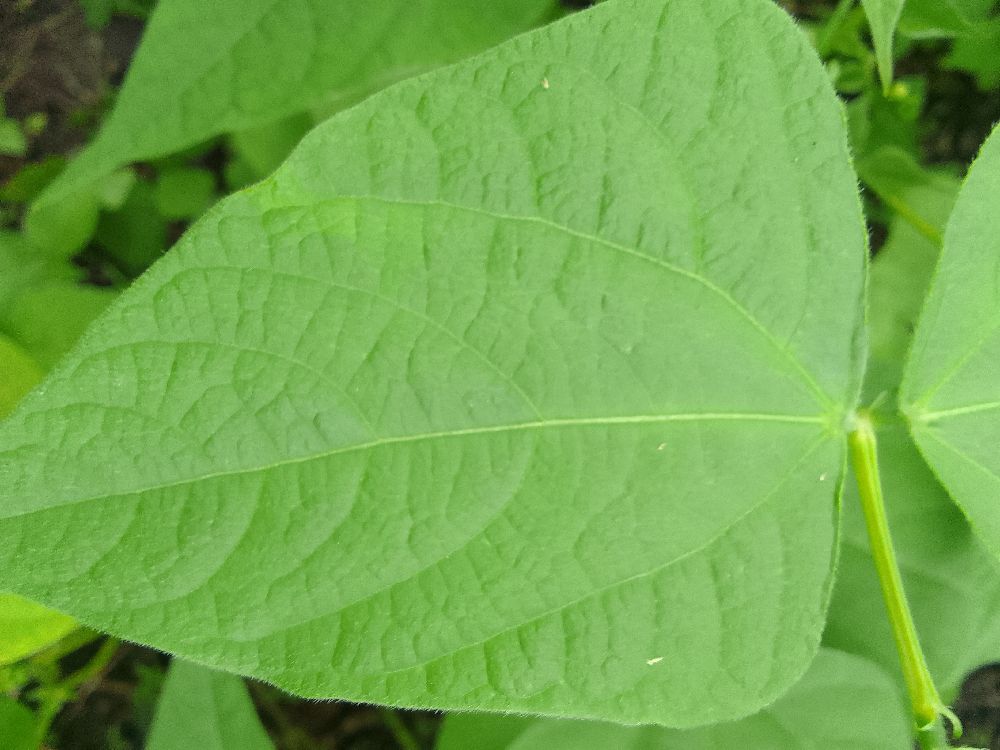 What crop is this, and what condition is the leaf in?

common bean, healthy
